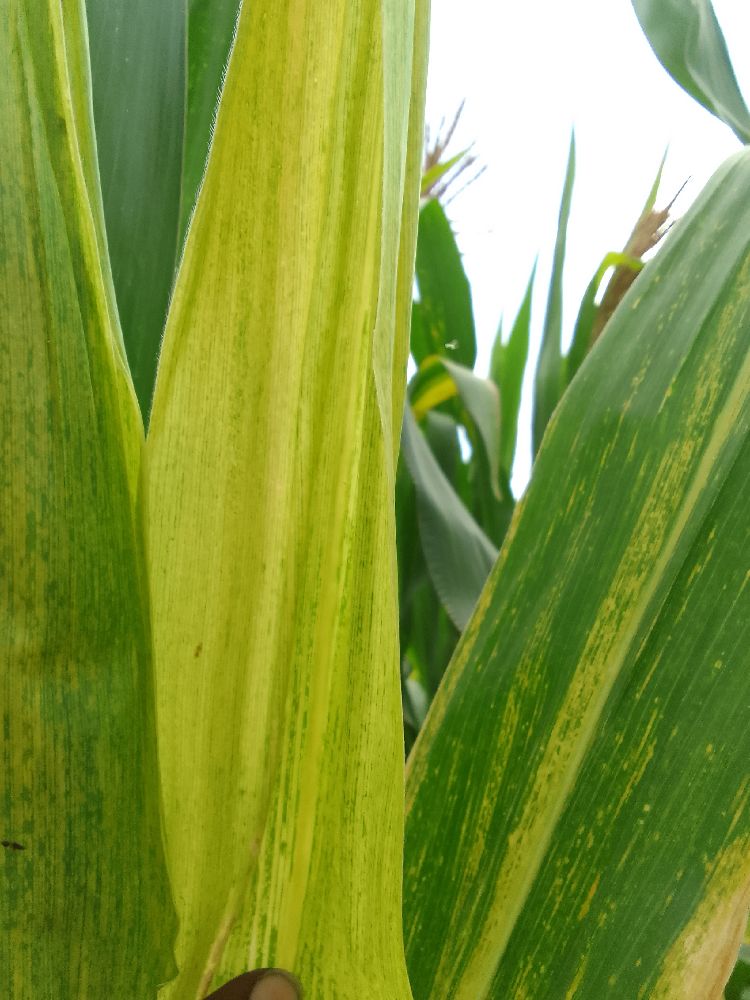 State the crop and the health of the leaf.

maize, maize lethal necrosis
